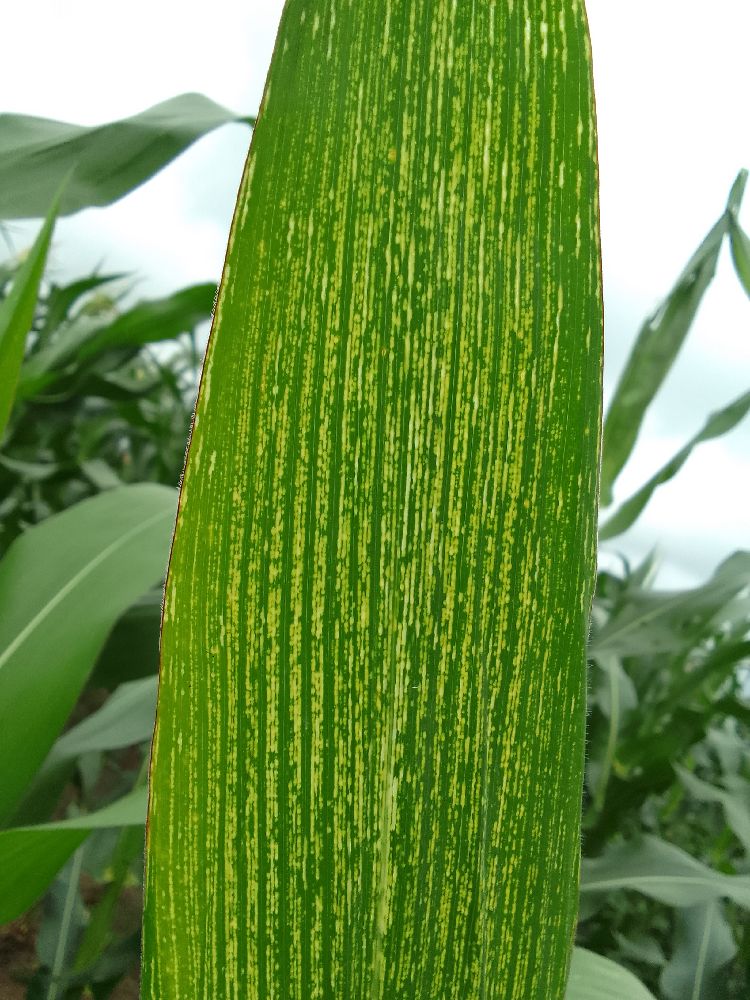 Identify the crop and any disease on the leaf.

maize, maize streak virus
